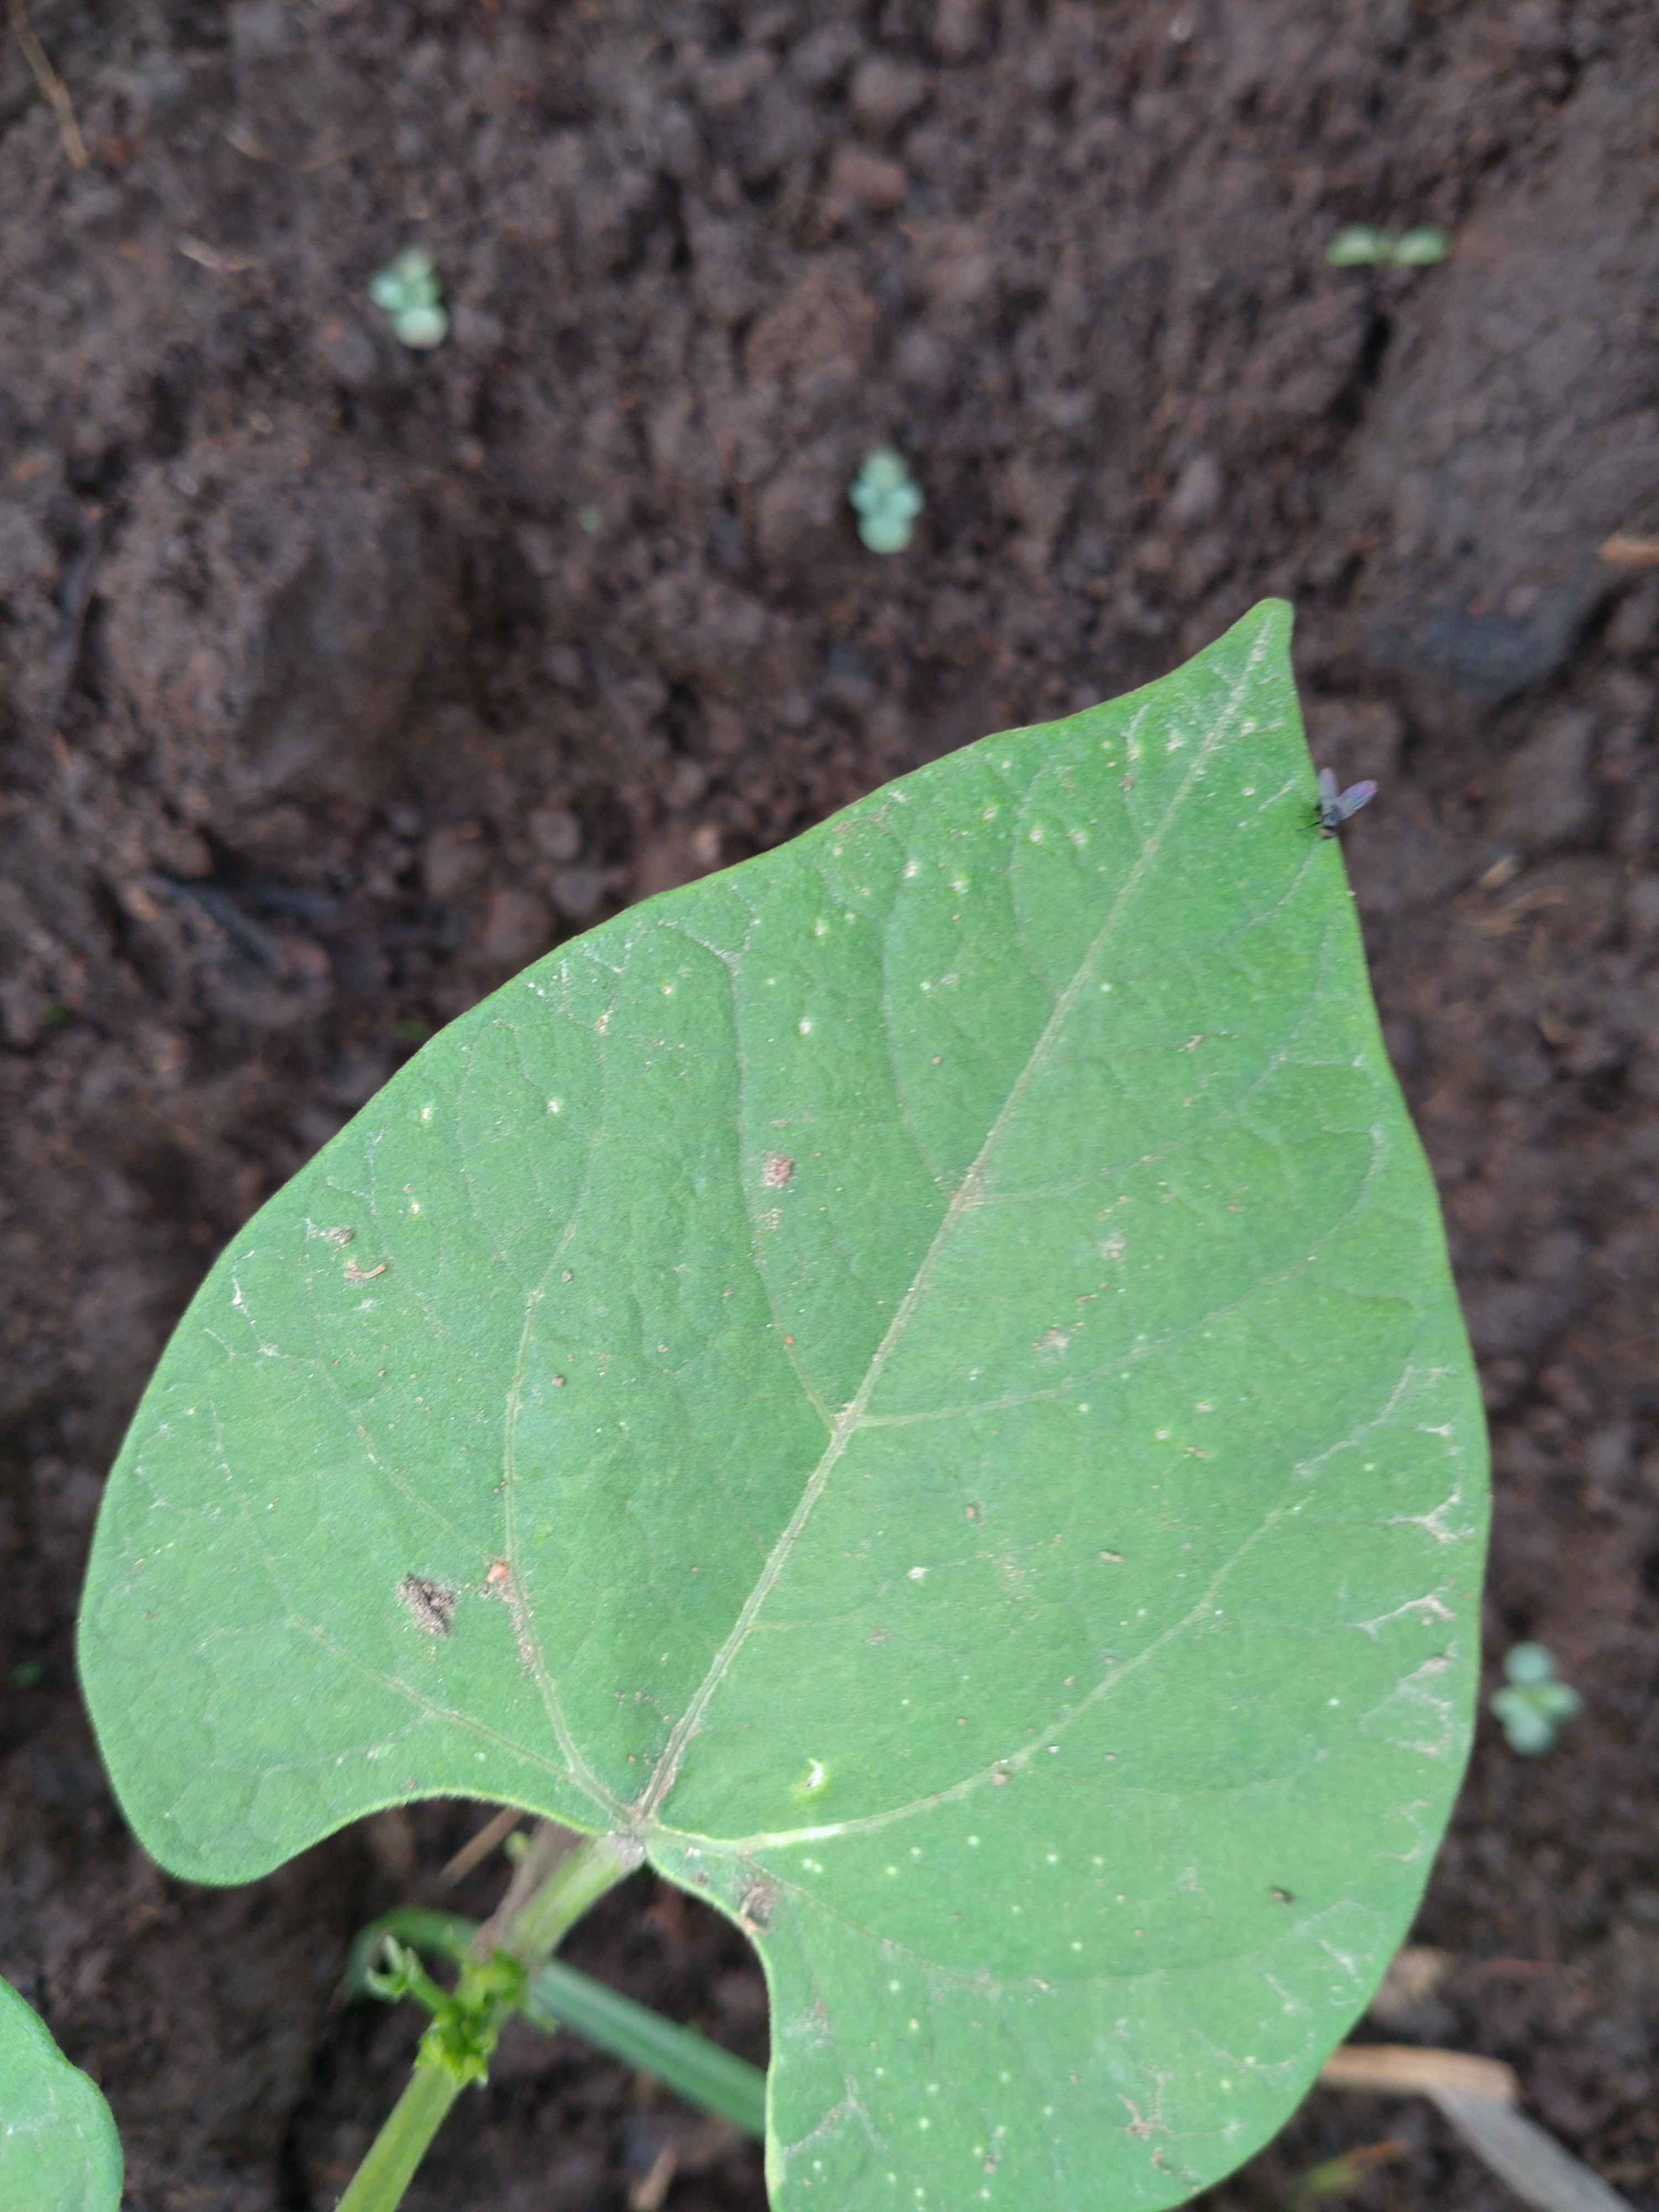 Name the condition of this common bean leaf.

healthy
